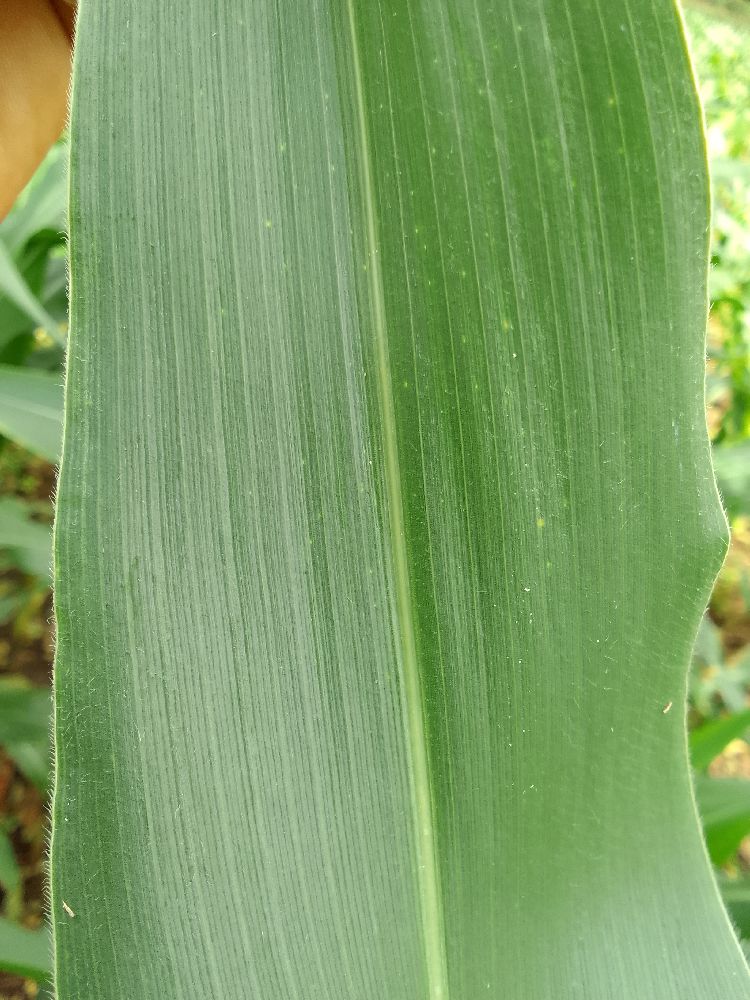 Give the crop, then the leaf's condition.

maize, healthy
